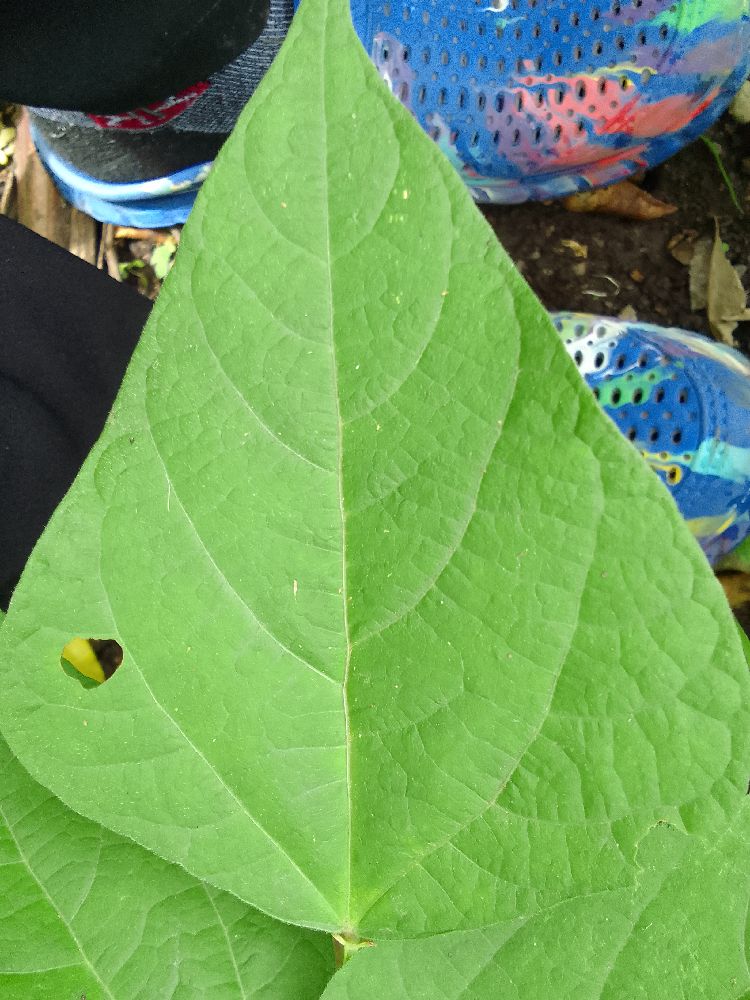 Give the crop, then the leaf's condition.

common bean, healthy
